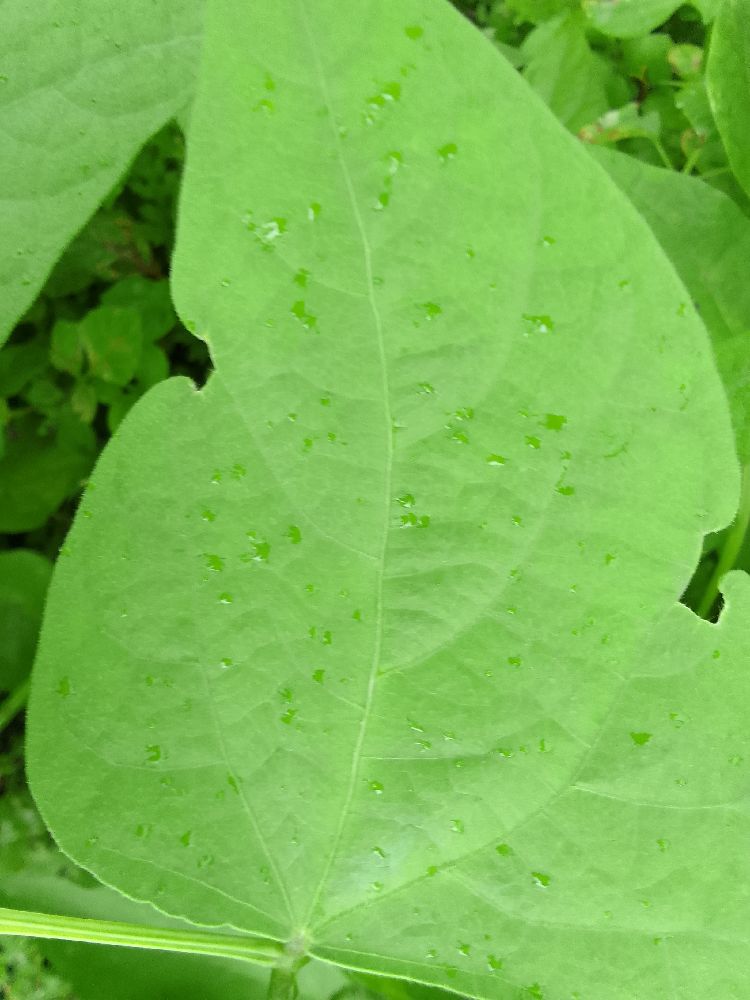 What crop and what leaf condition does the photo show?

common bean, healthy
